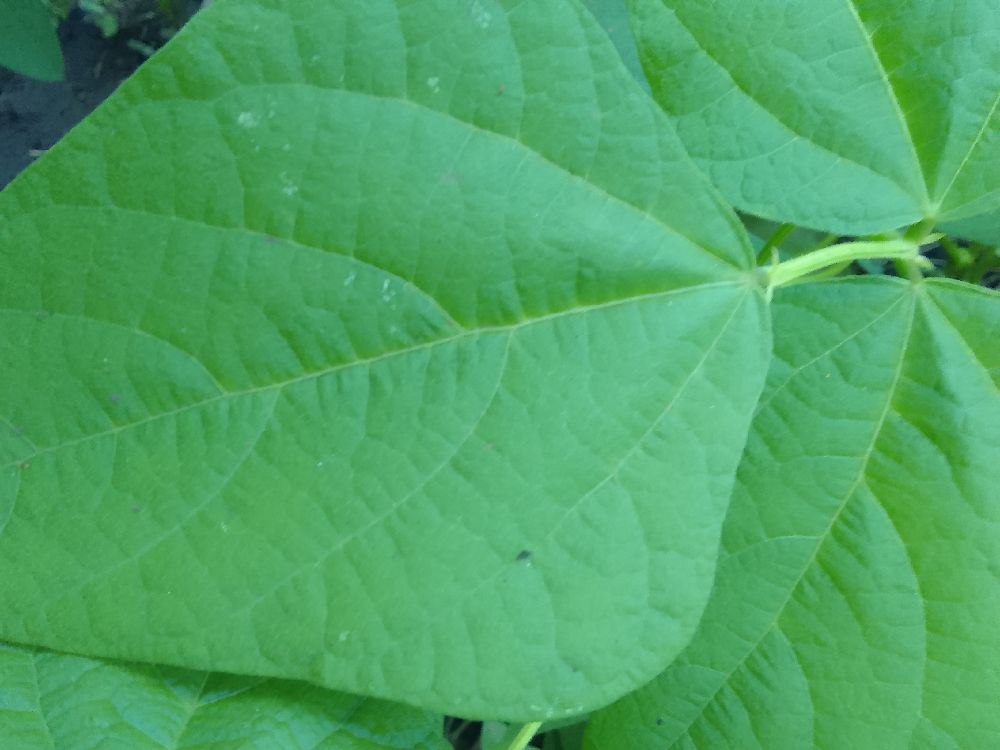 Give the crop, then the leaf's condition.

common bean, healthy
